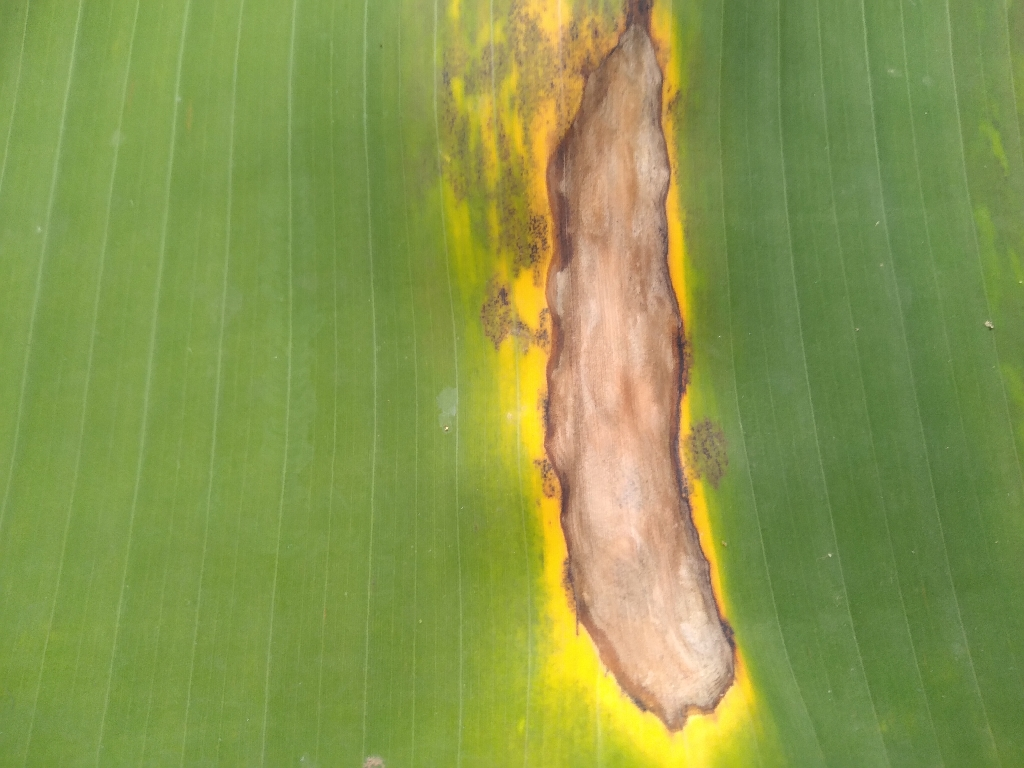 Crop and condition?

banana, black sigatoka
